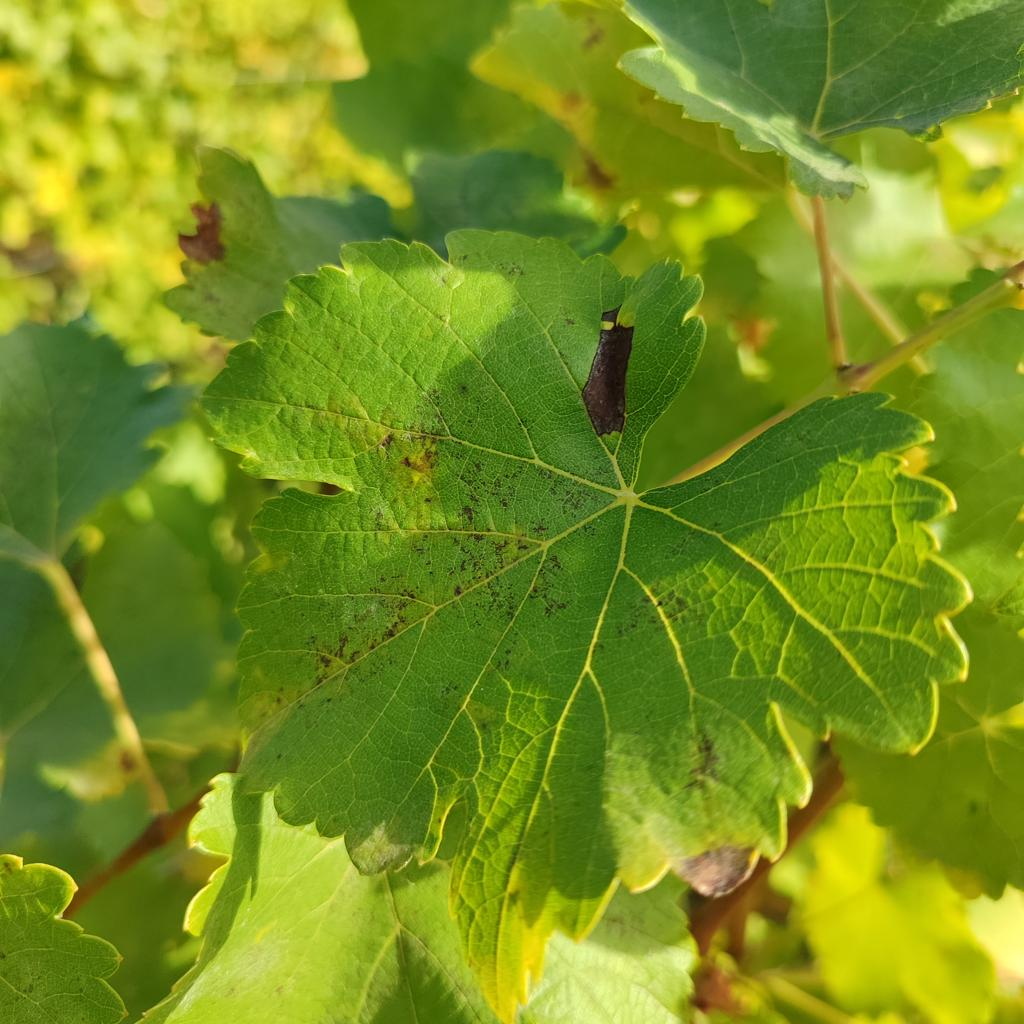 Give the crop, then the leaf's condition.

grapevine, powdery mildew
